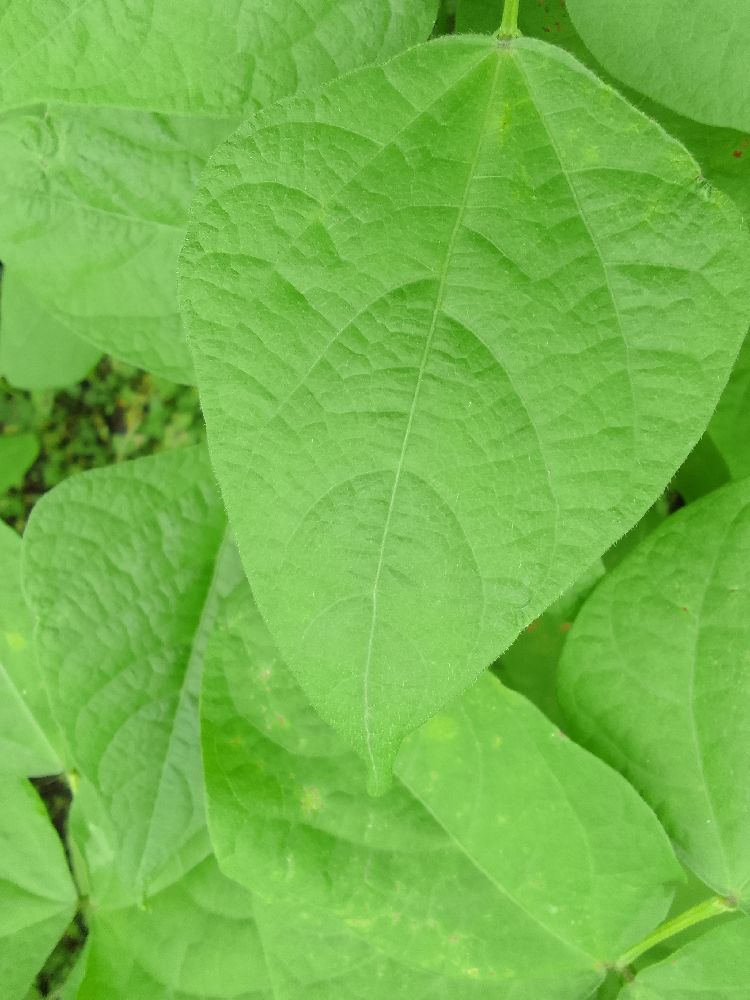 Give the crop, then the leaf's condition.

common bean, healthy
